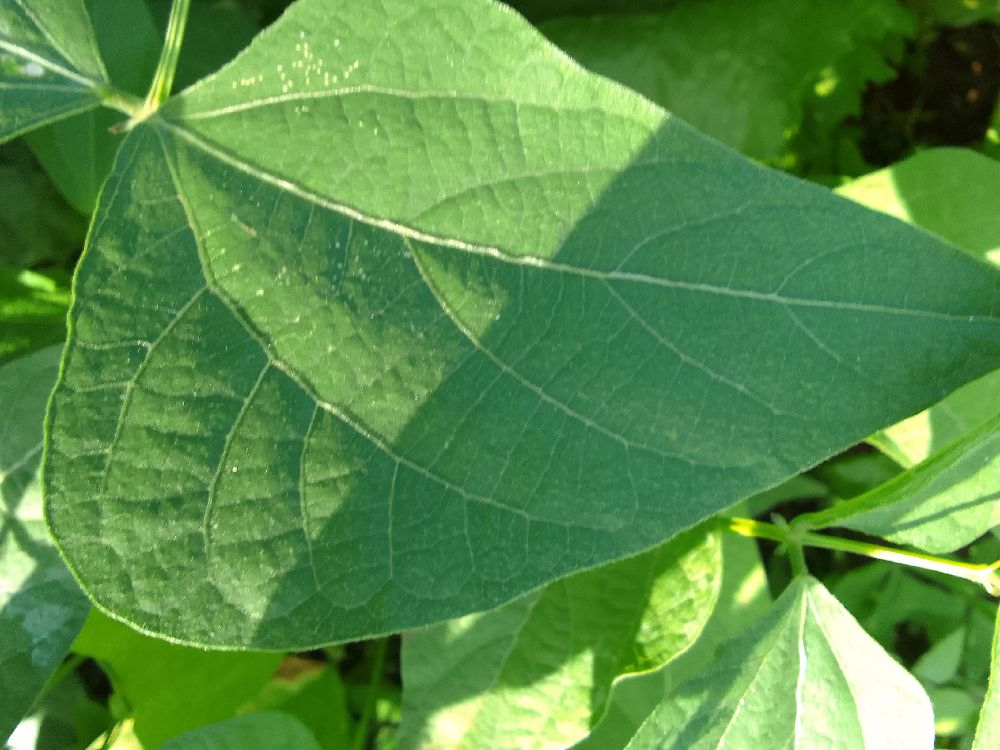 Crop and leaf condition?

common bean, healthy
